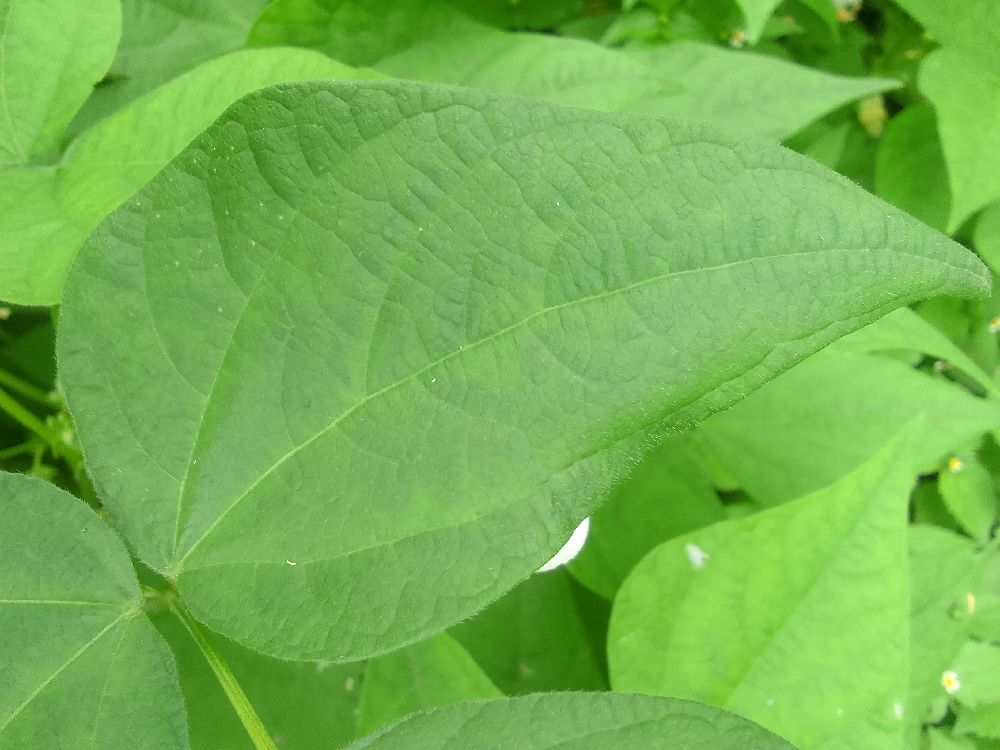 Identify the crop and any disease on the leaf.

common bean, healthy
